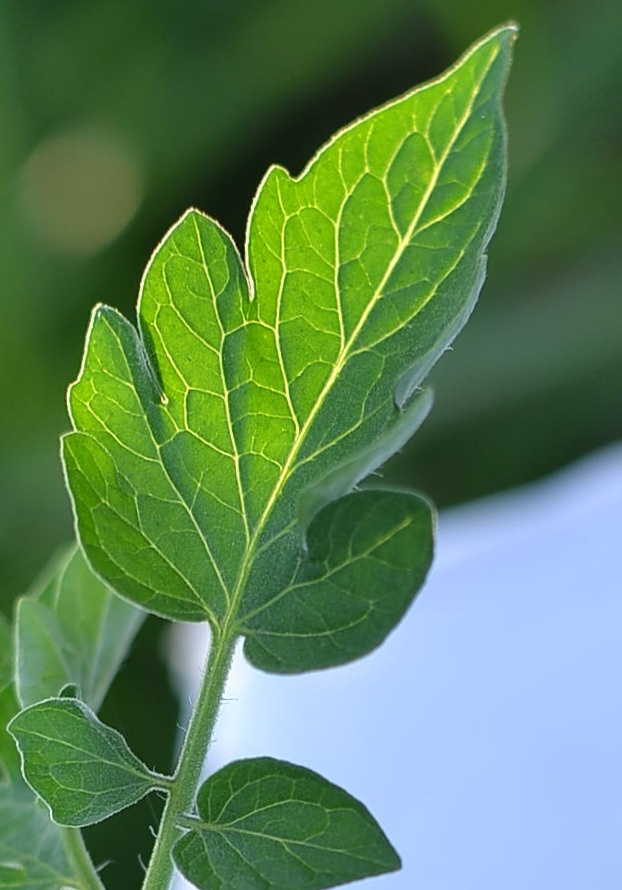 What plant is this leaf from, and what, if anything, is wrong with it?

tomato, healthy
